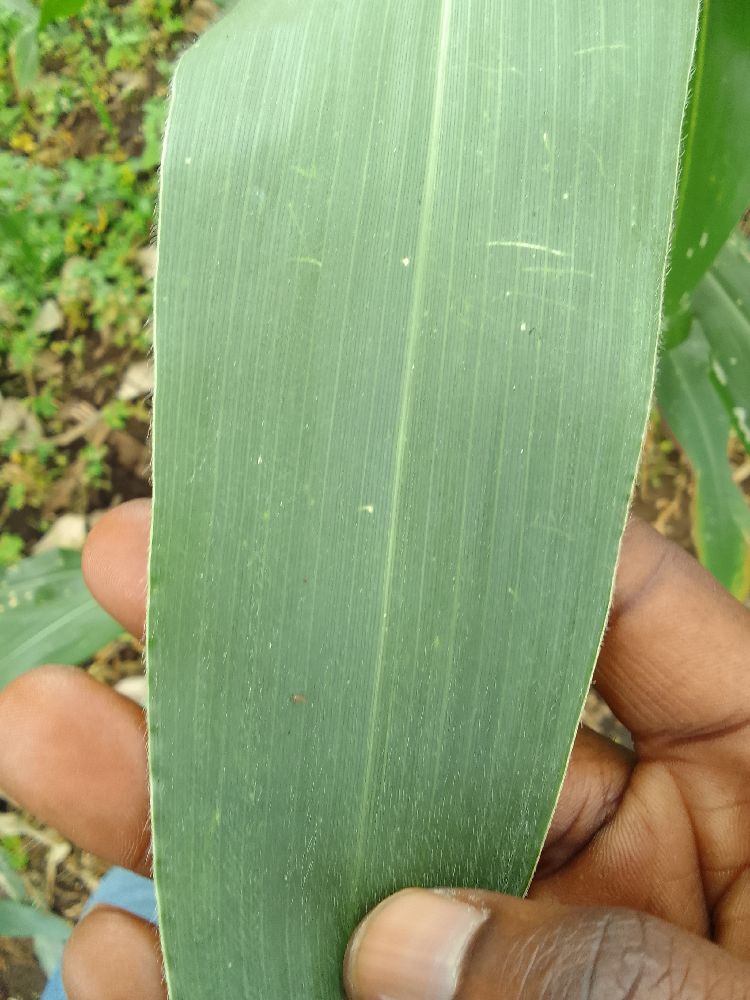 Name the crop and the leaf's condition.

maize, healthy
